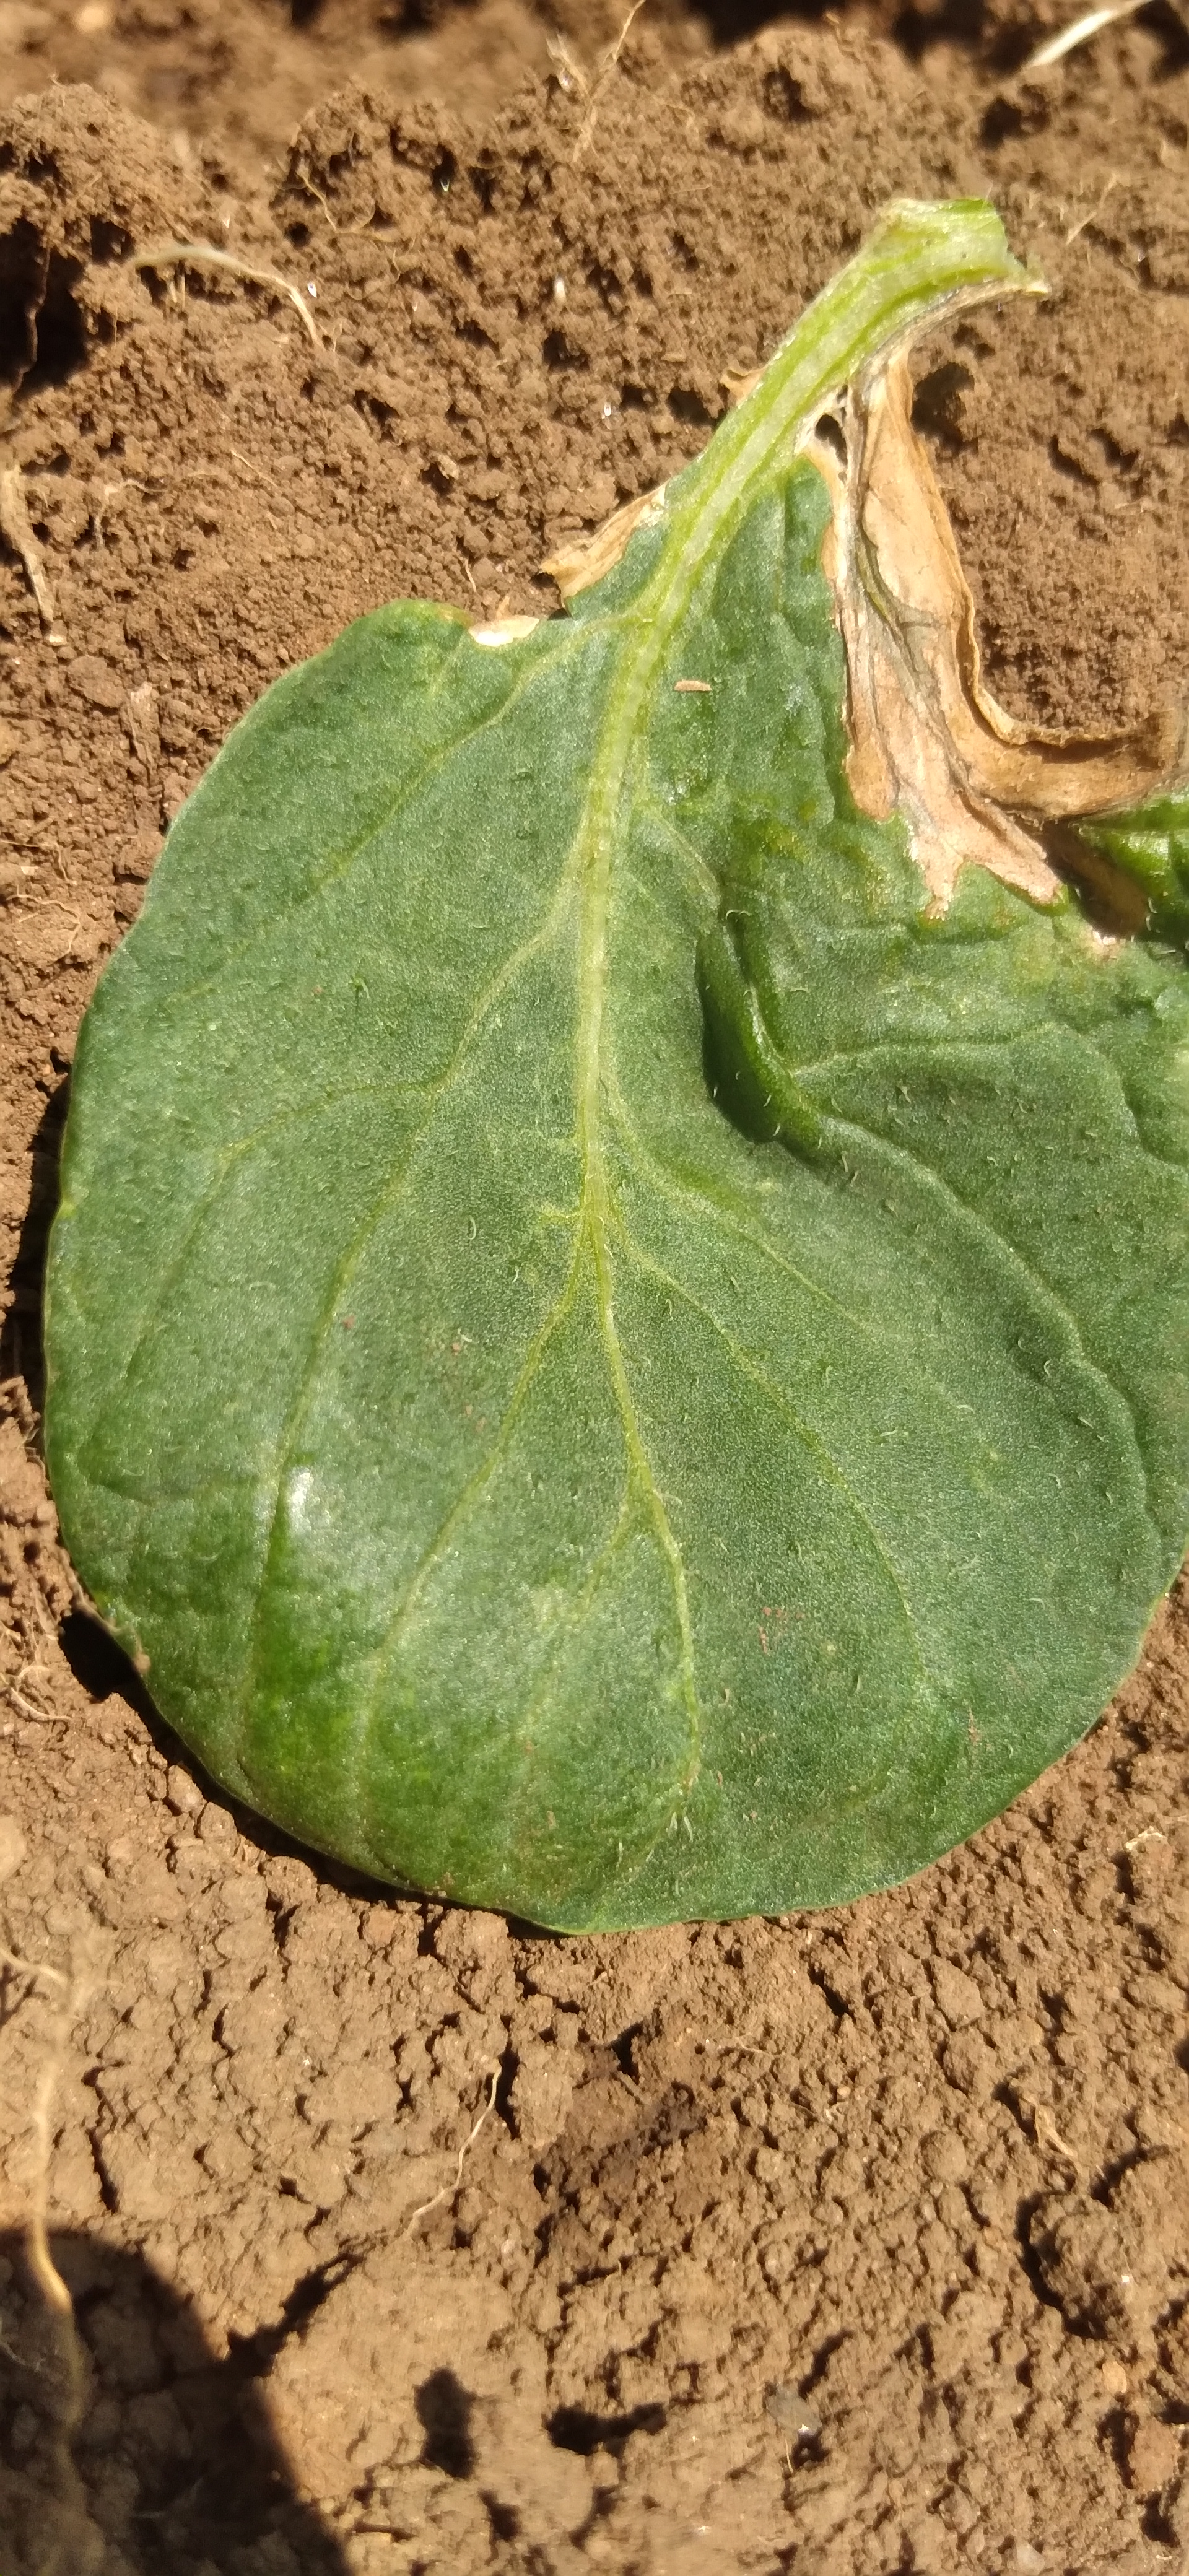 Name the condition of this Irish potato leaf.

early blight
